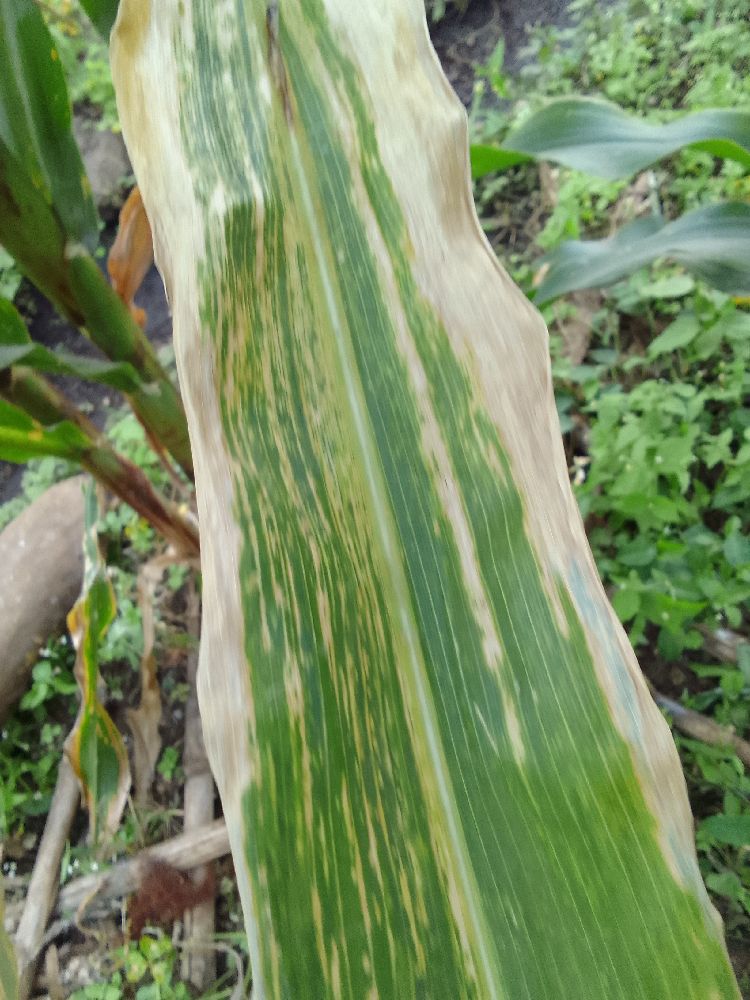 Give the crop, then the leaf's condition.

maize, maize lethal necrosis
